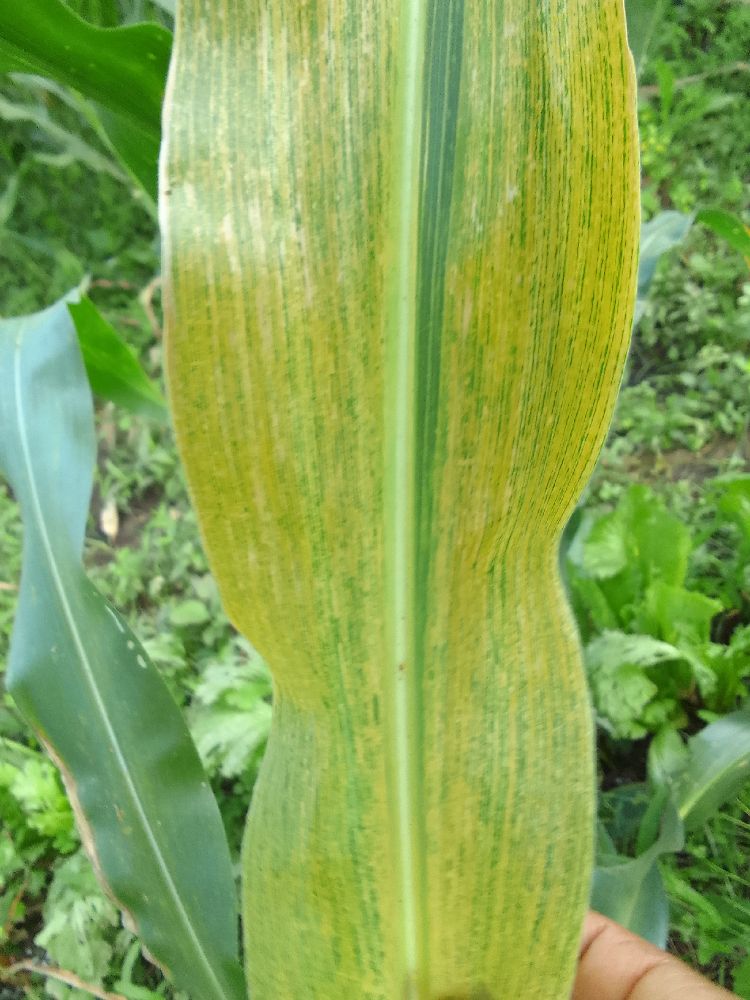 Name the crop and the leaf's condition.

maize, maize lethal necrosis
